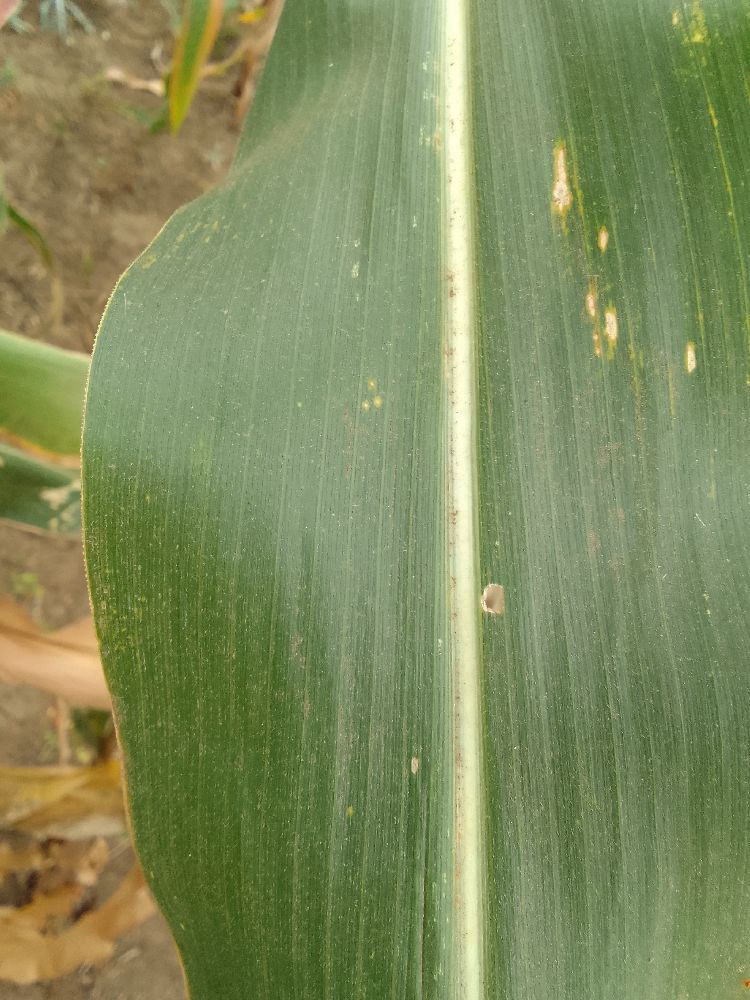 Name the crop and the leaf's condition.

maize, healthy
